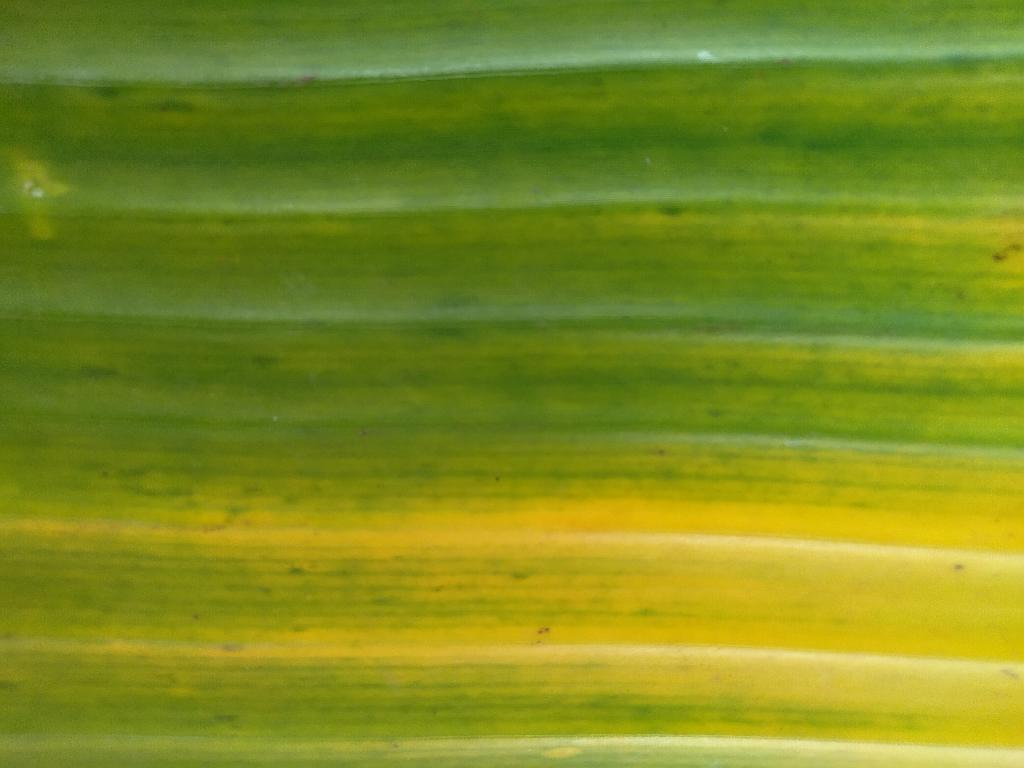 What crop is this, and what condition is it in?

banana, fusarium wilt race 1
